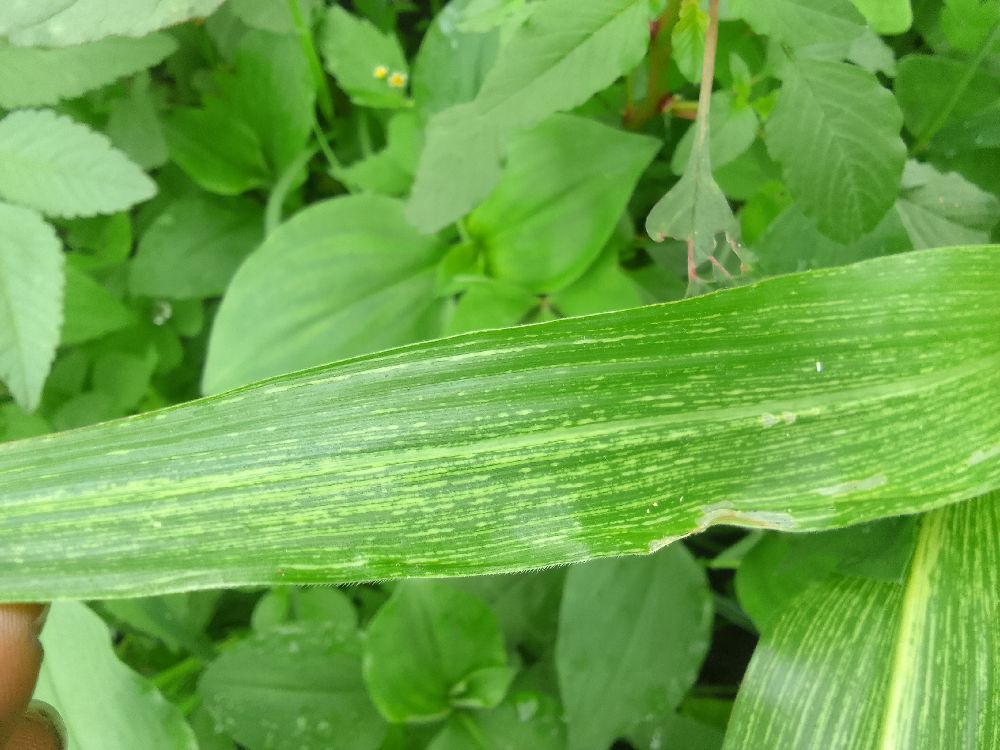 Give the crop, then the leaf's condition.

maize, maize streak virus
